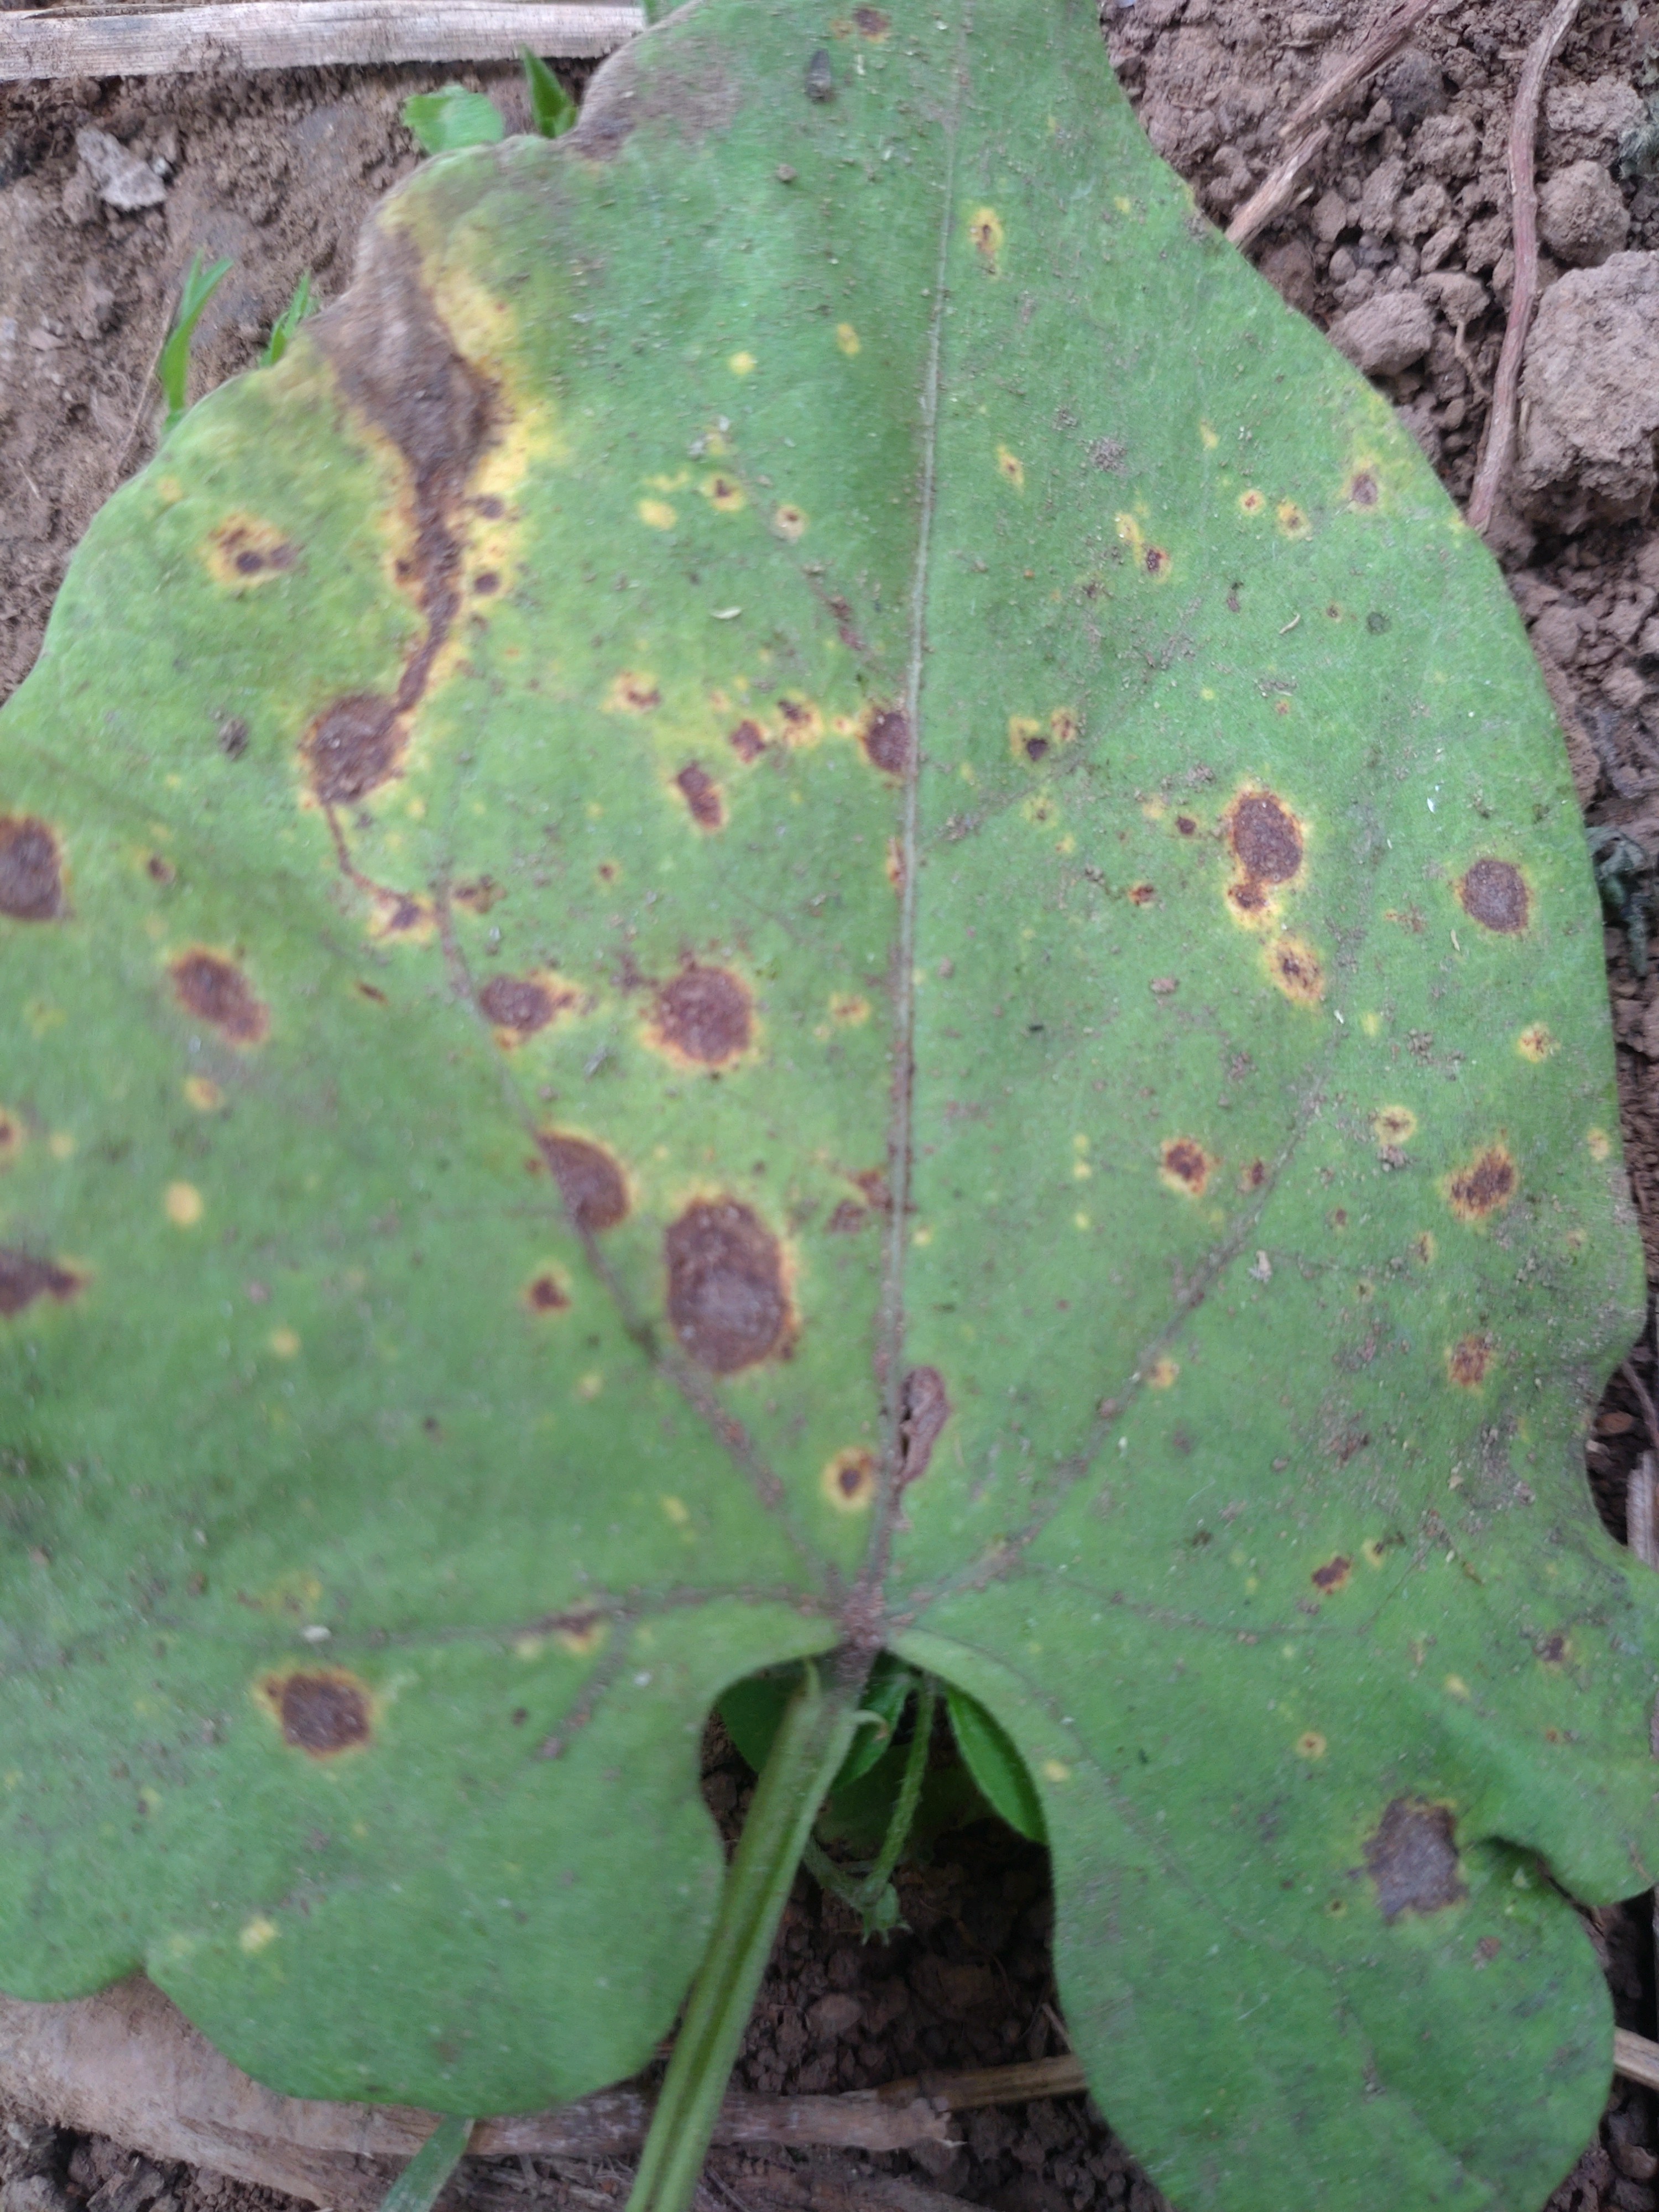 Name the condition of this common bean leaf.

rust
